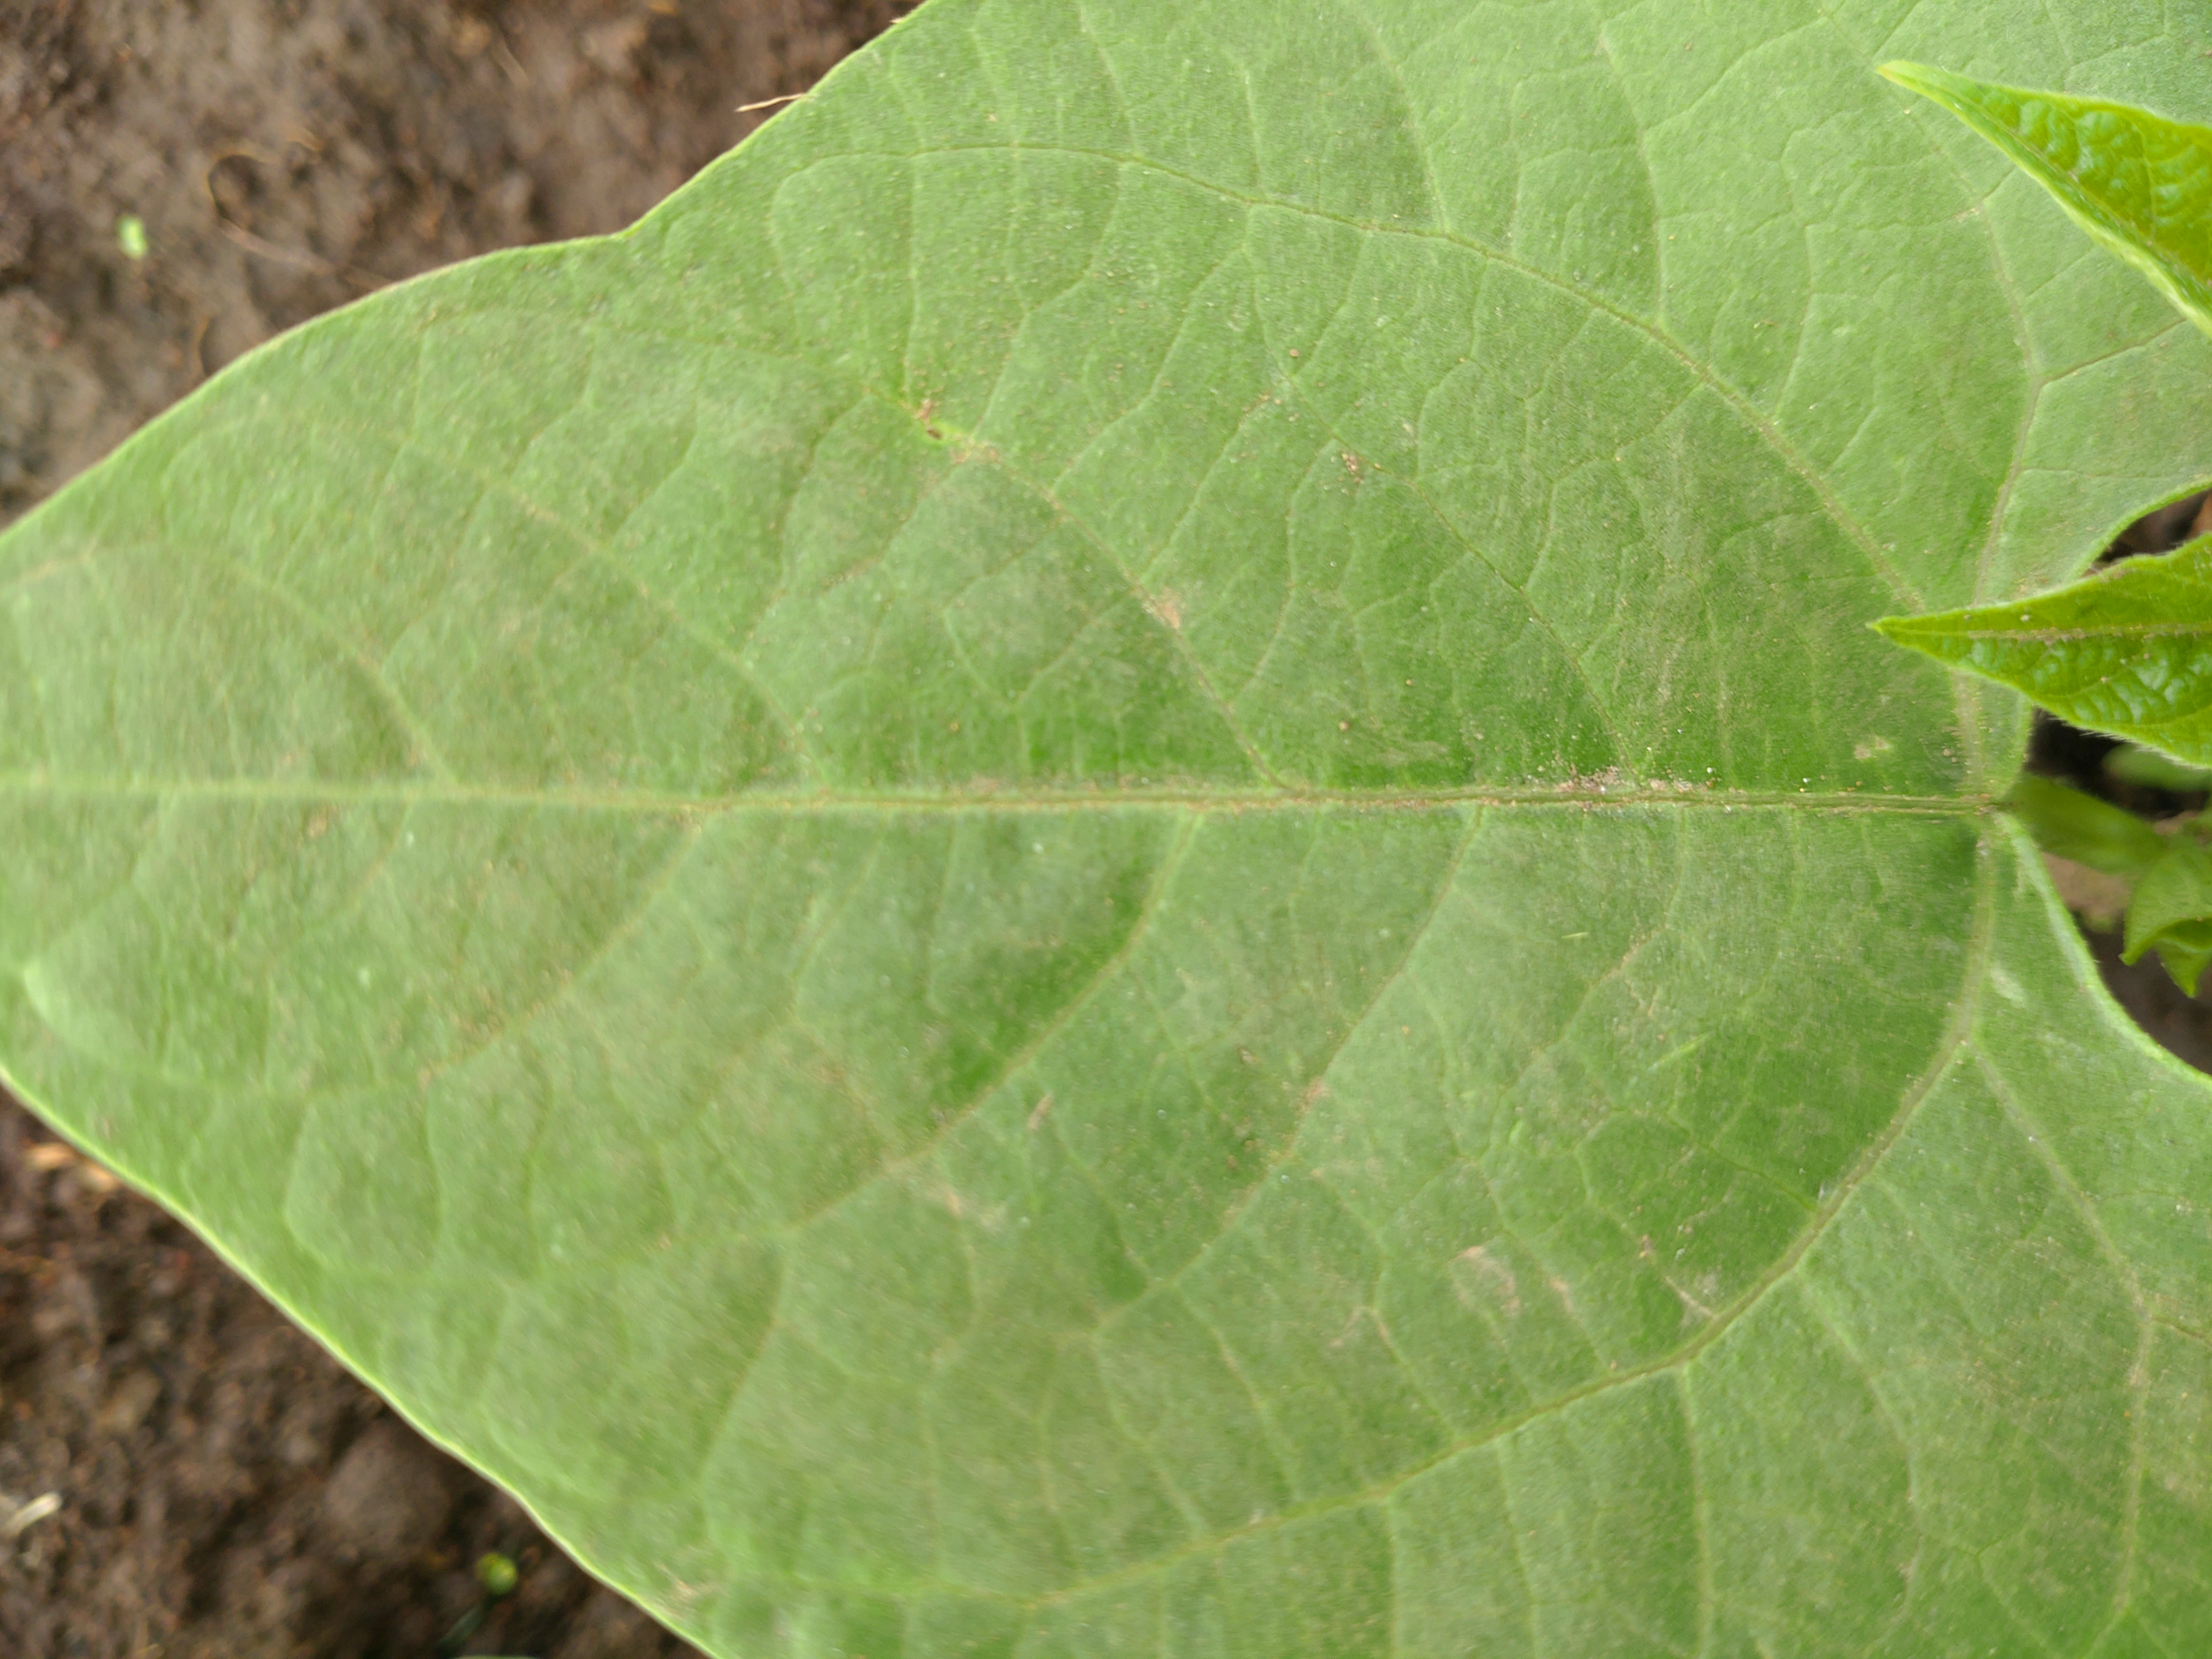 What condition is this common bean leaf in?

healthy
